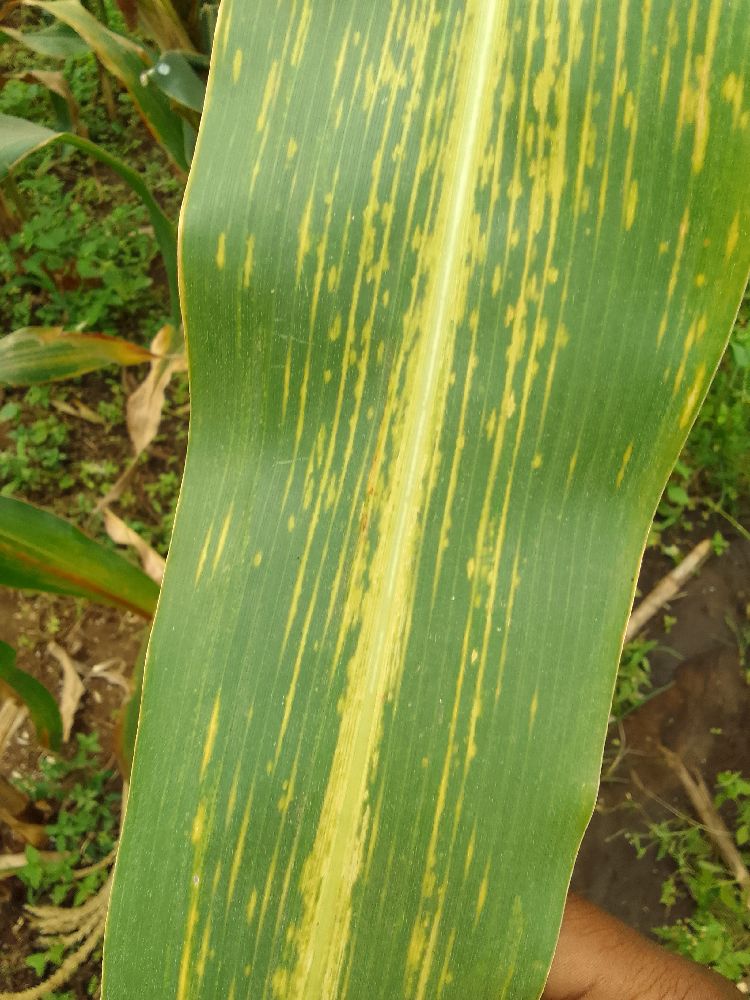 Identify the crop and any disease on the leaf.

maize, maize lethal necrosis
